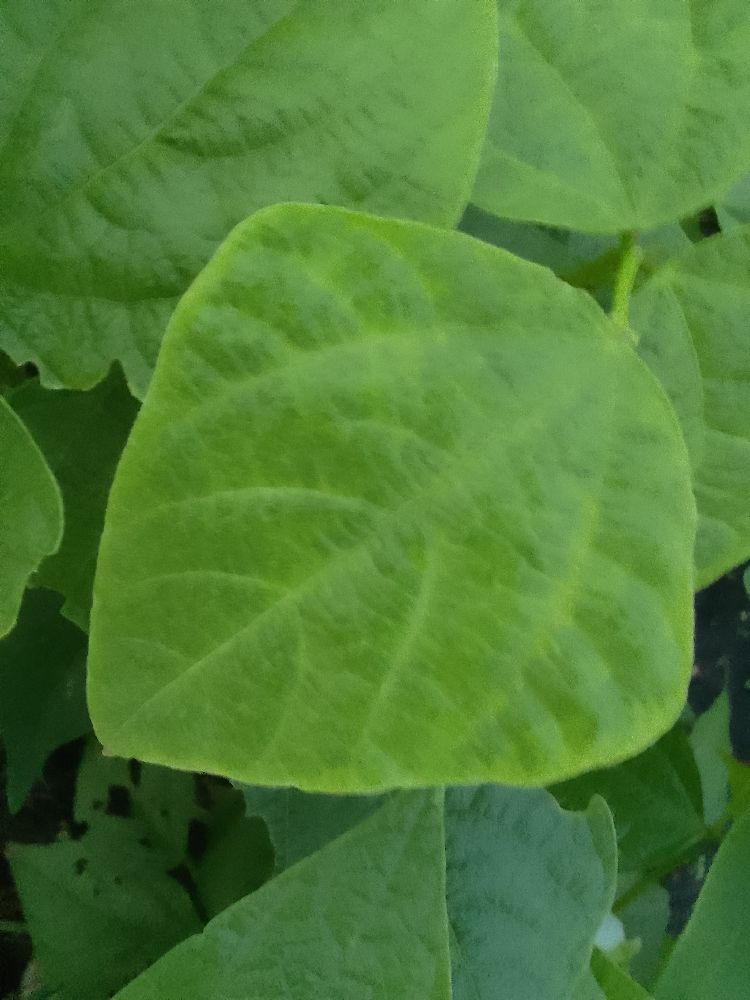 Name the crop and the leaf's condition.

common bean, healthy
